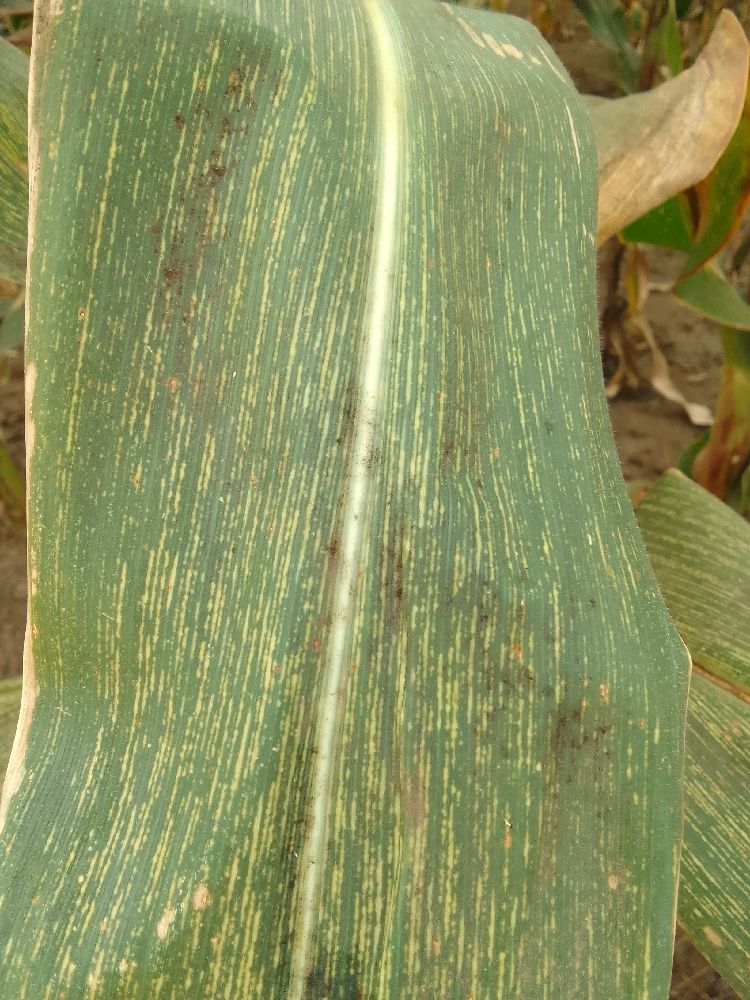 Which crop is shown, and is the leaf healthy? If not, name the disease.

maize, maize streak virus
